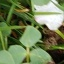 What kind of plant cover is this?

unstructured weed
